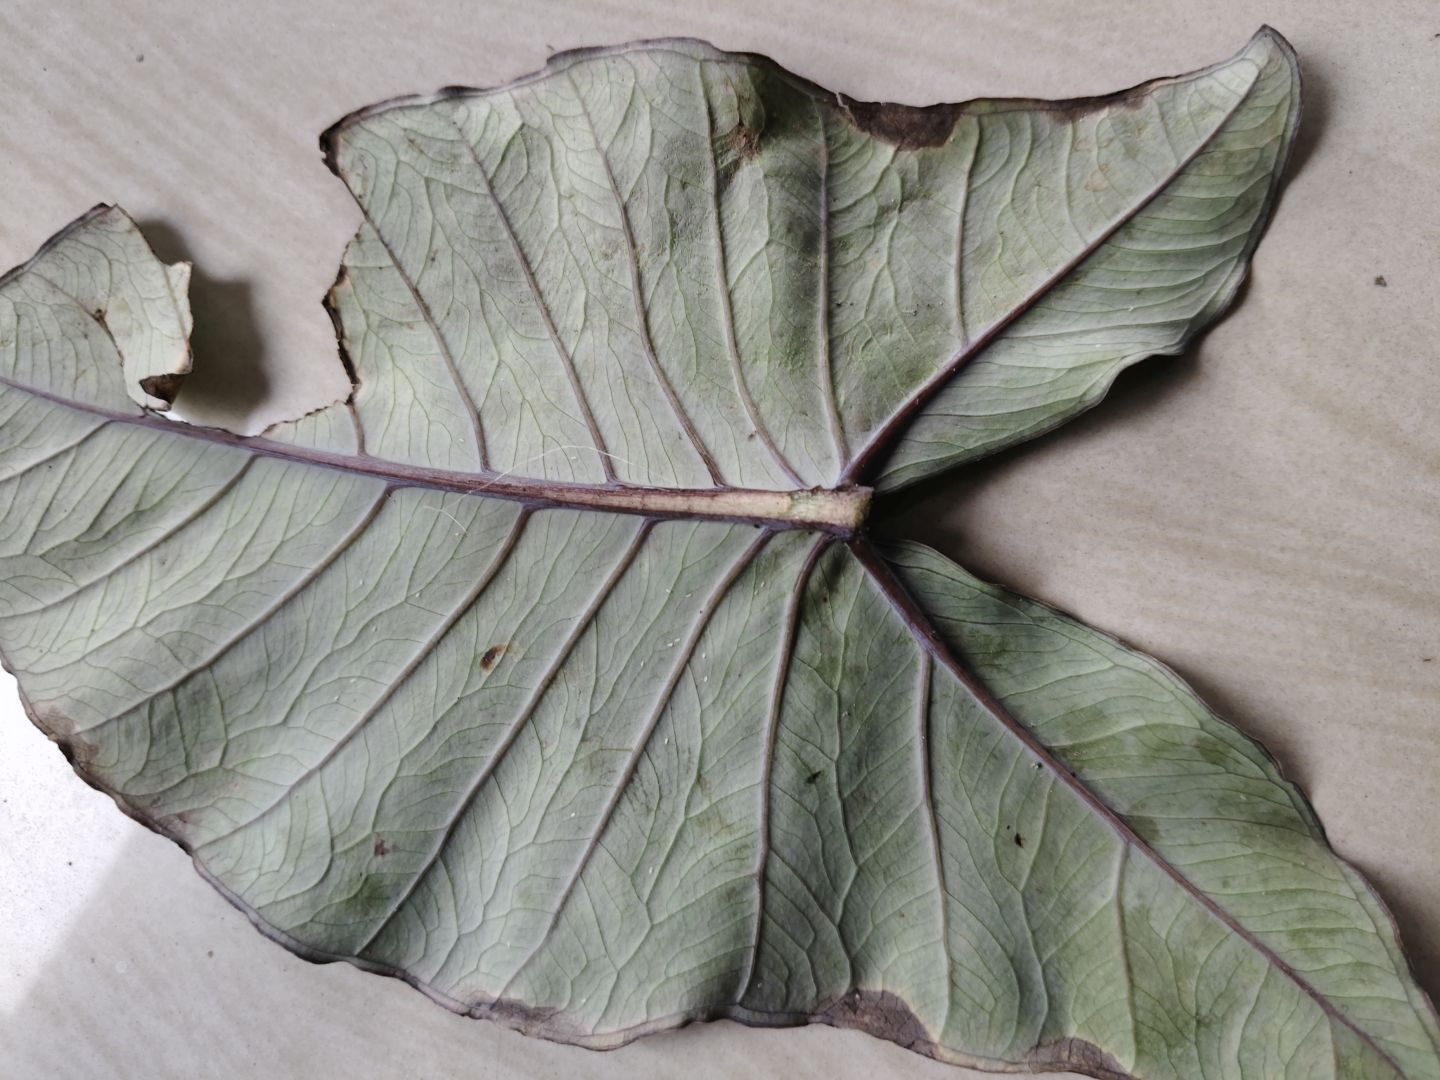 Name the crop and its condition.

taro, leaf blight
